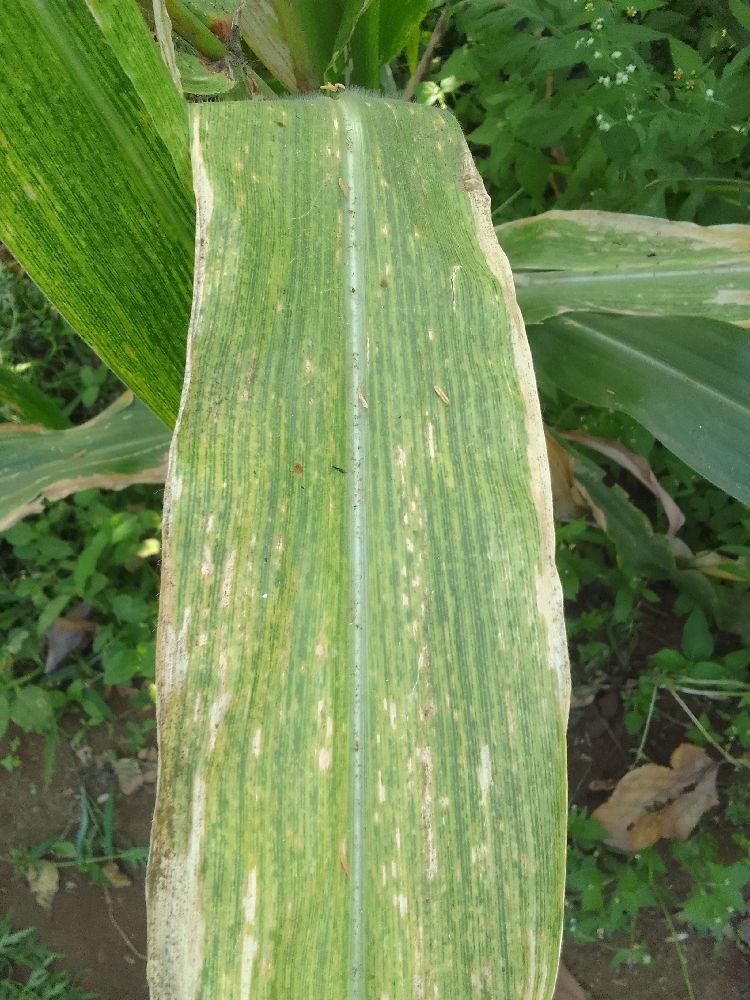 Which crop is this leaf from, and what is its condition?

maize, maize lethal necrosis
